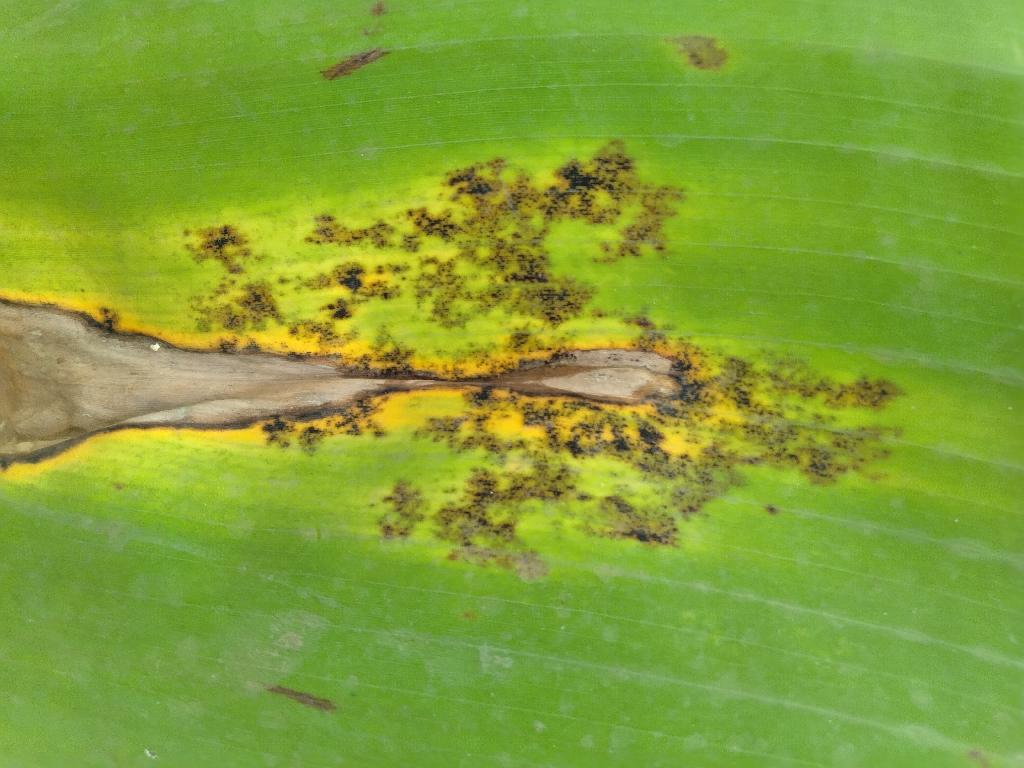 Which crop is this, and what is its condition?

banana, black sigatoka
